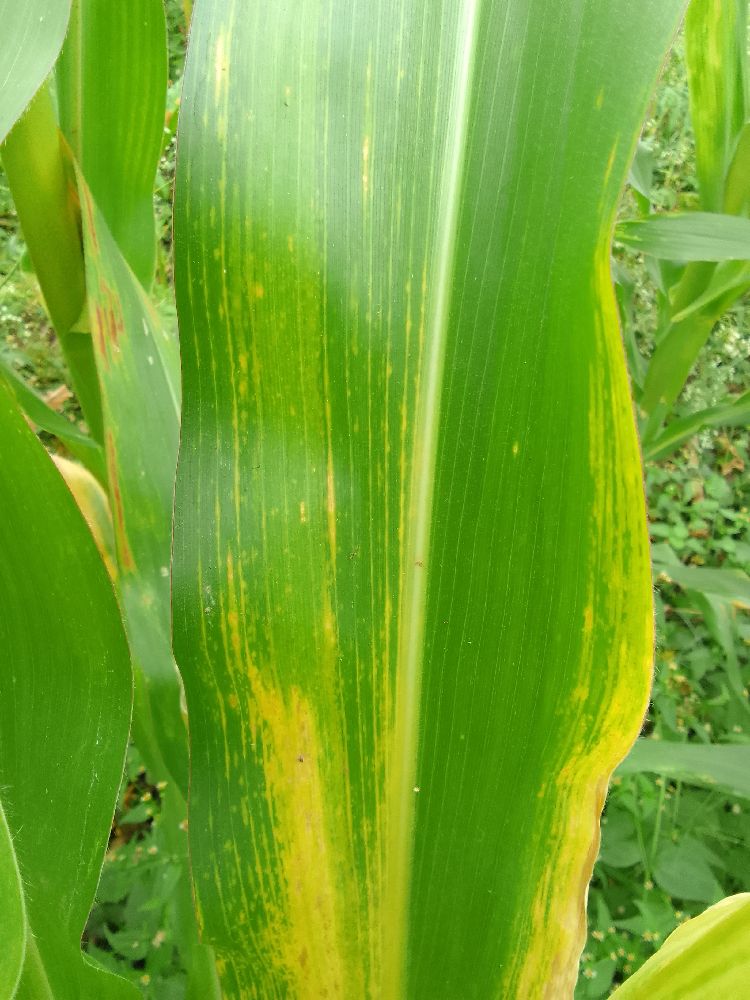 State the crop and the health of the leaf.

maize, maize lethal necrosis
